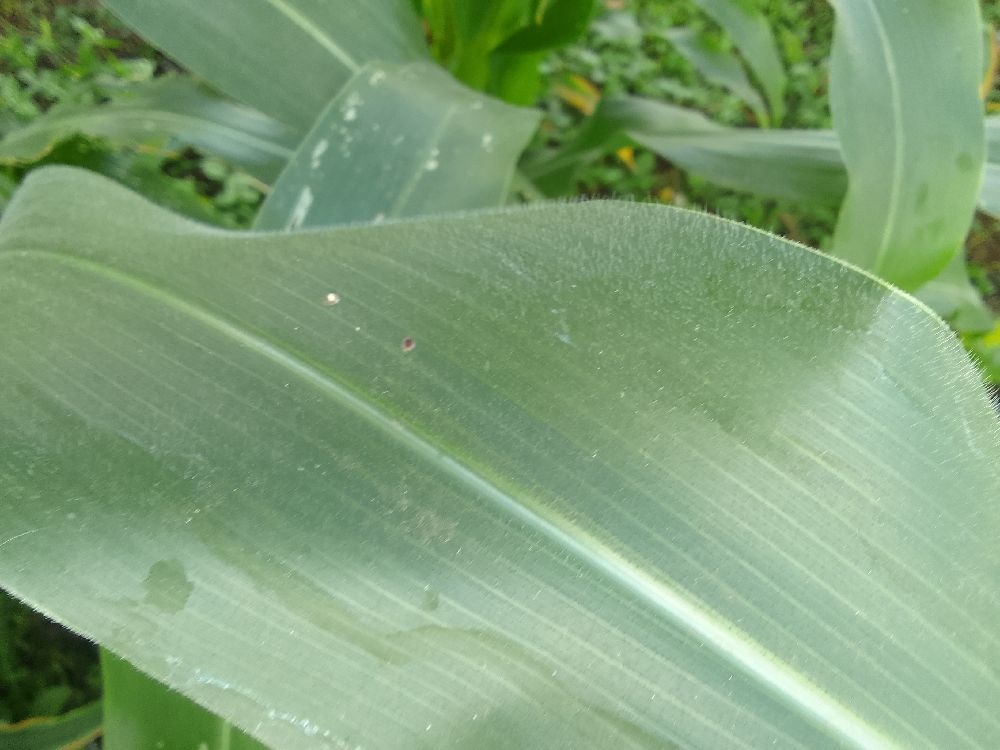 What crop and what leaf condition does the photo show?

maize, healthy
